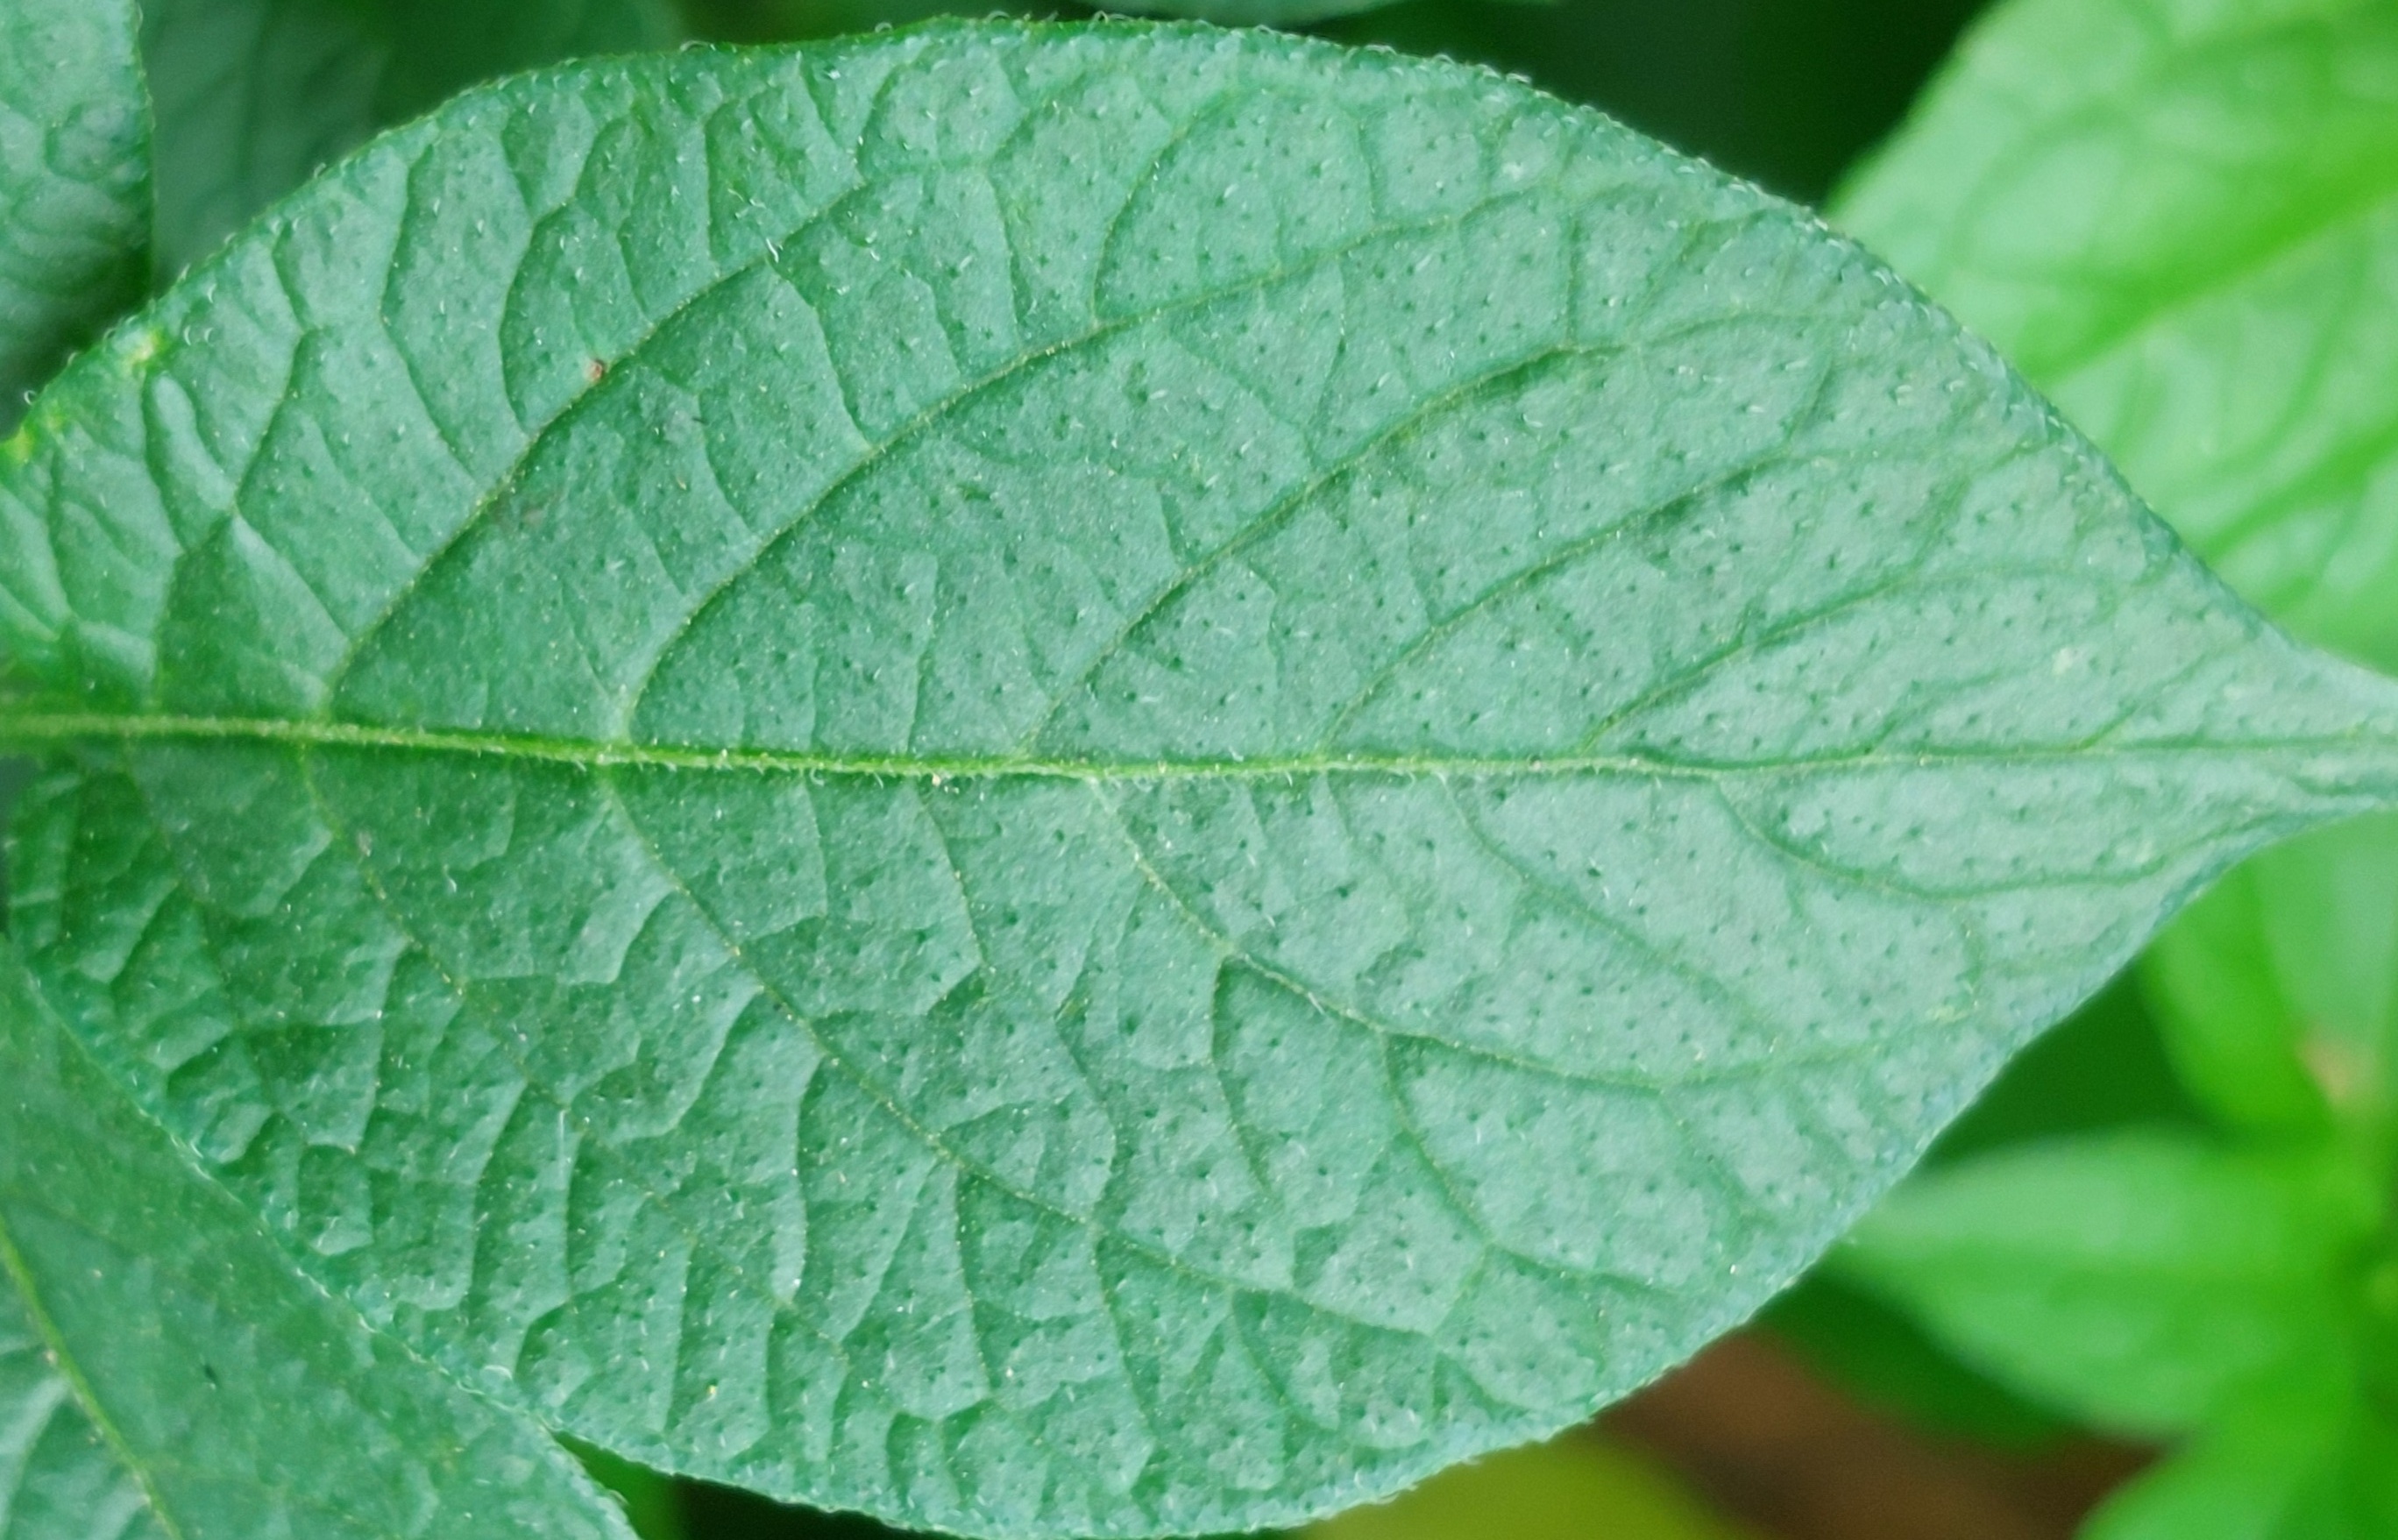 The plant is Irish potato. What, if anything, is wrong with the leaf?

healthy
